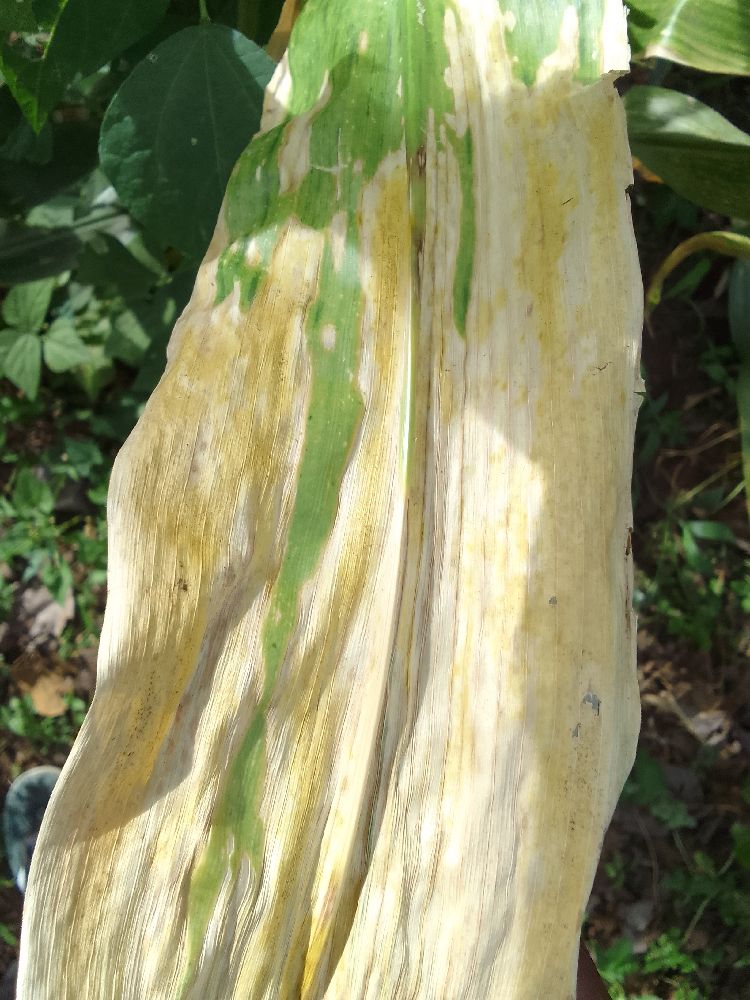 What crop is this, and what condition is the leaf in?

maize, maize lethal necrosis
